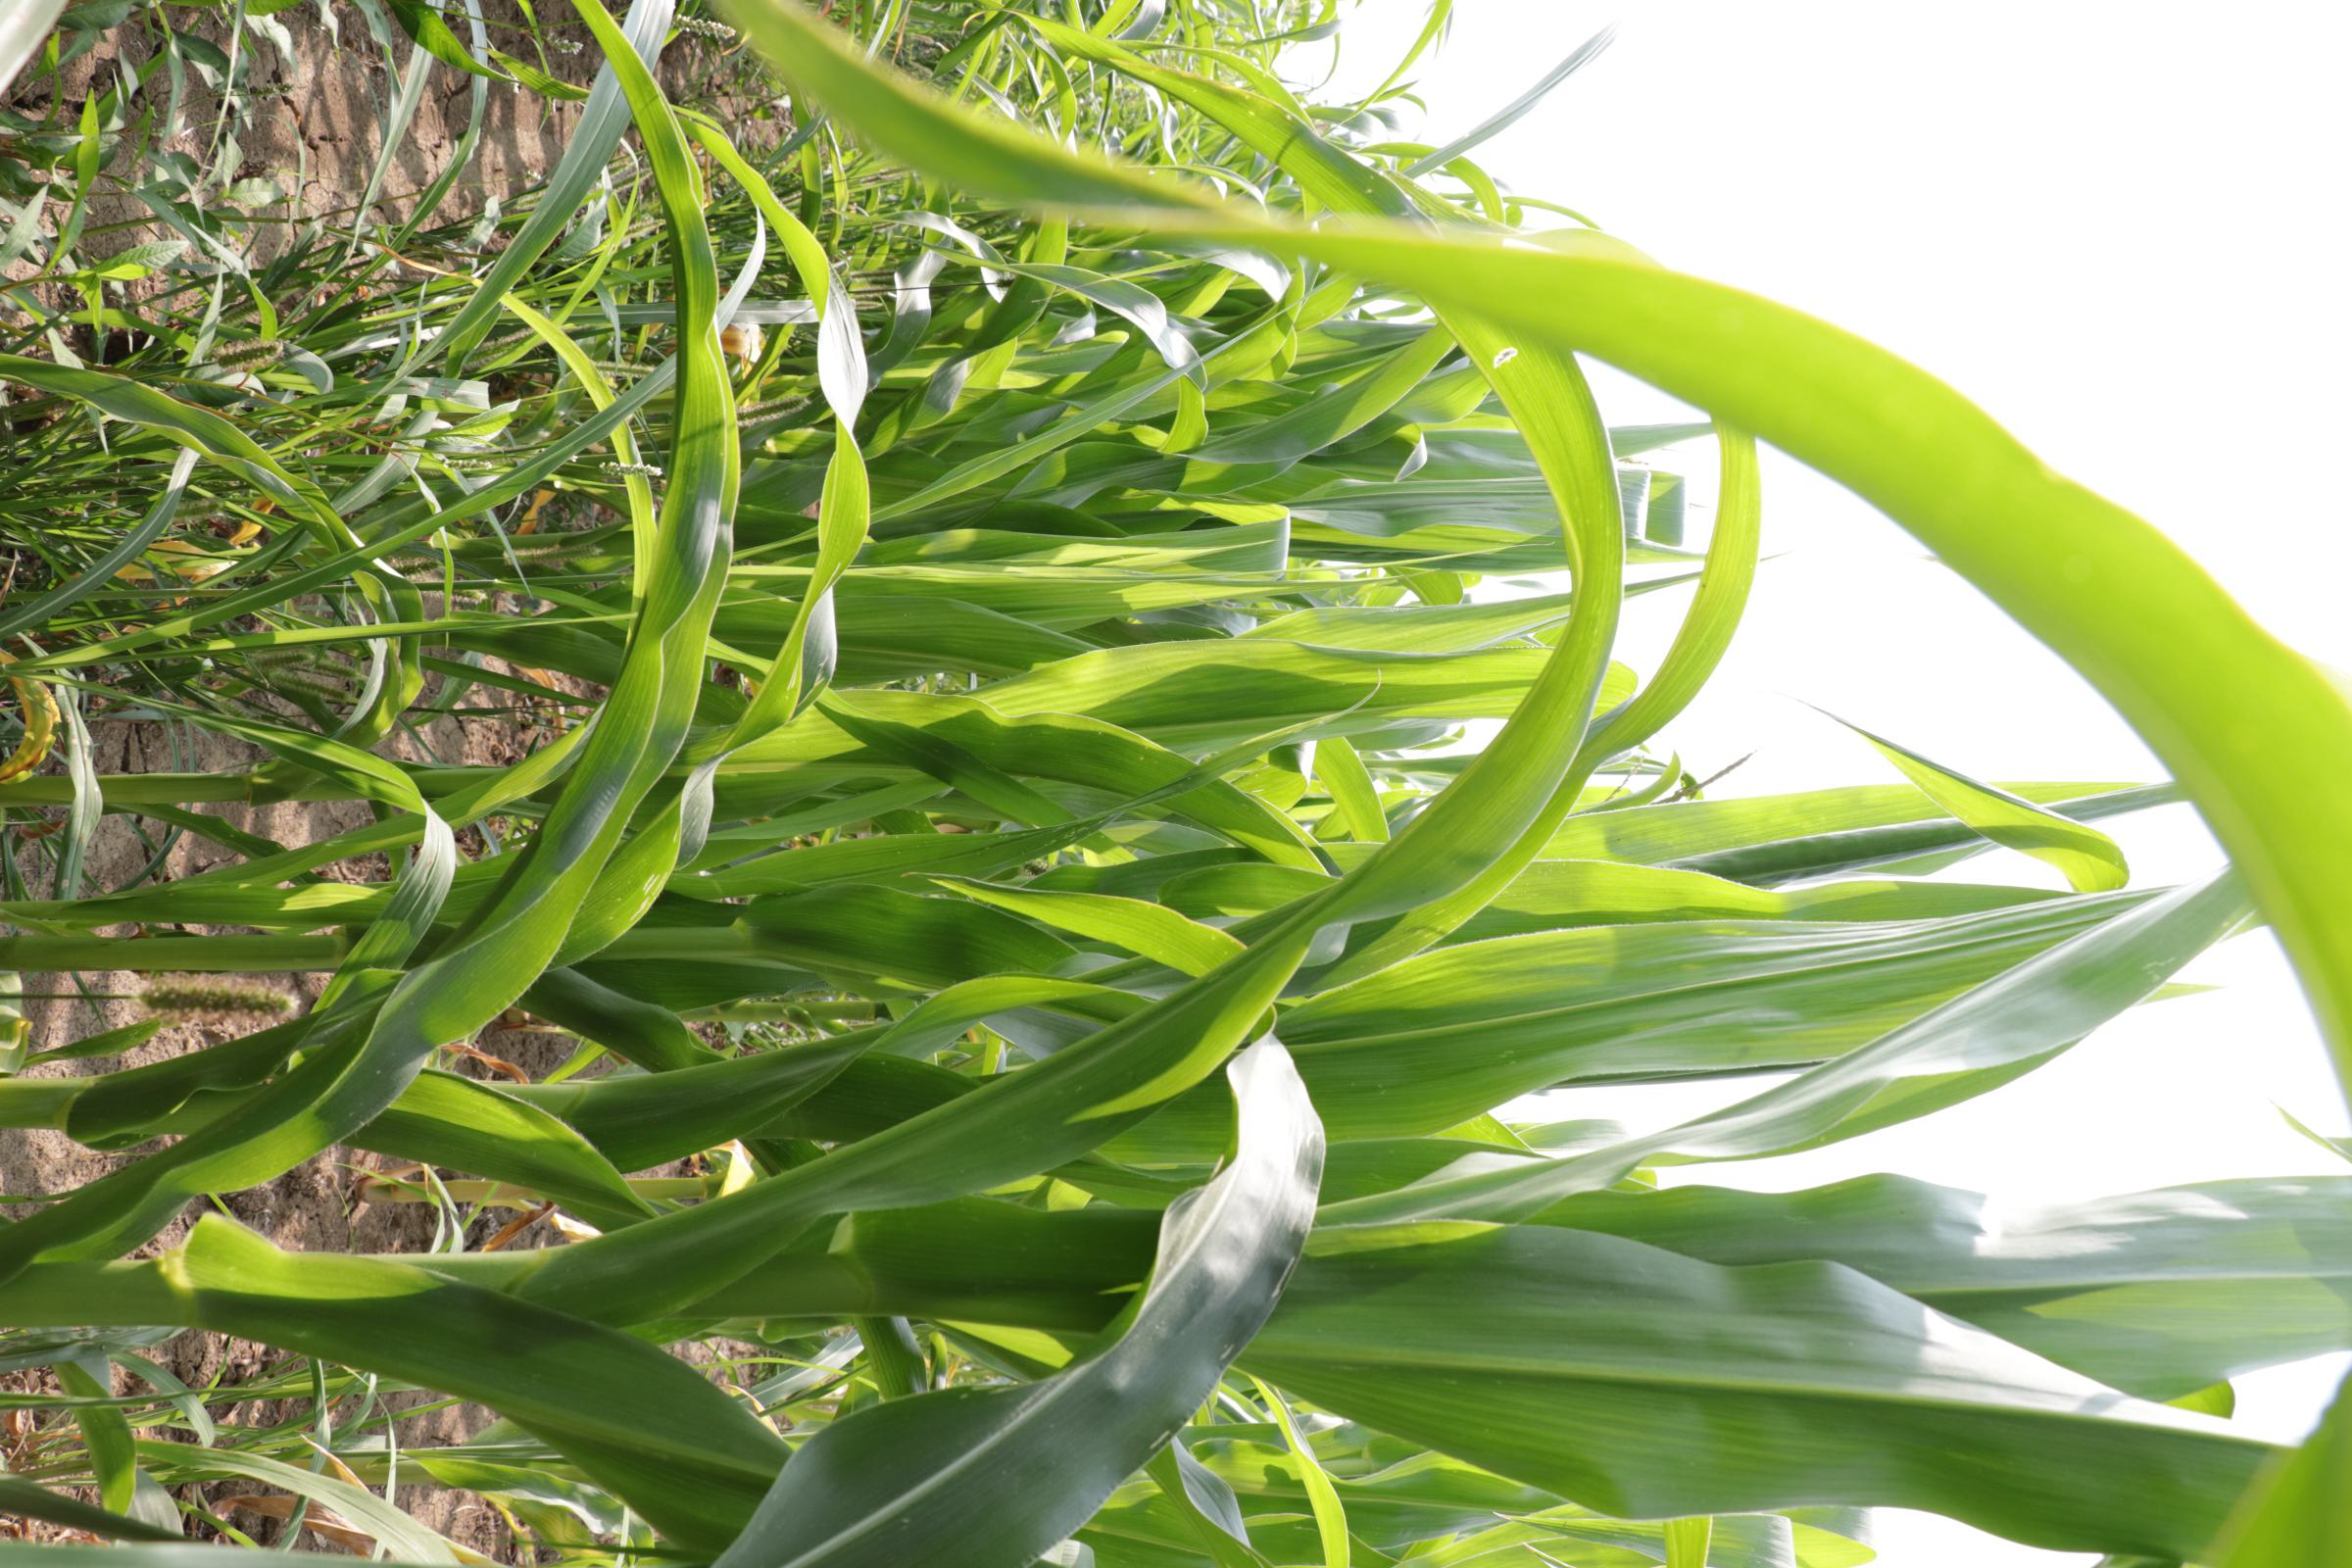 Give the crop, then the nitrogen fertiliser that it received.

maize, reduced nitrogen fertilisation
